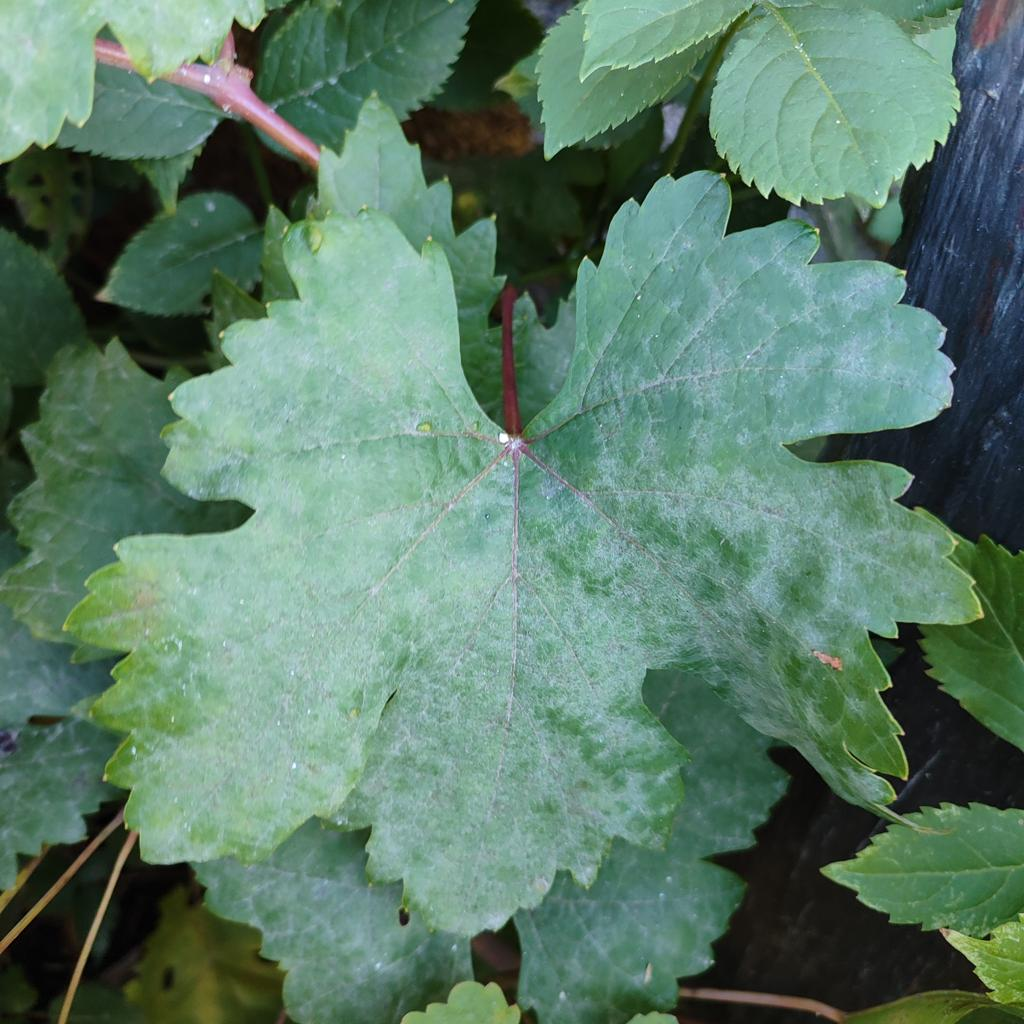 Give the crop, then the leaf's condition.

grapevine, powdery mildew
